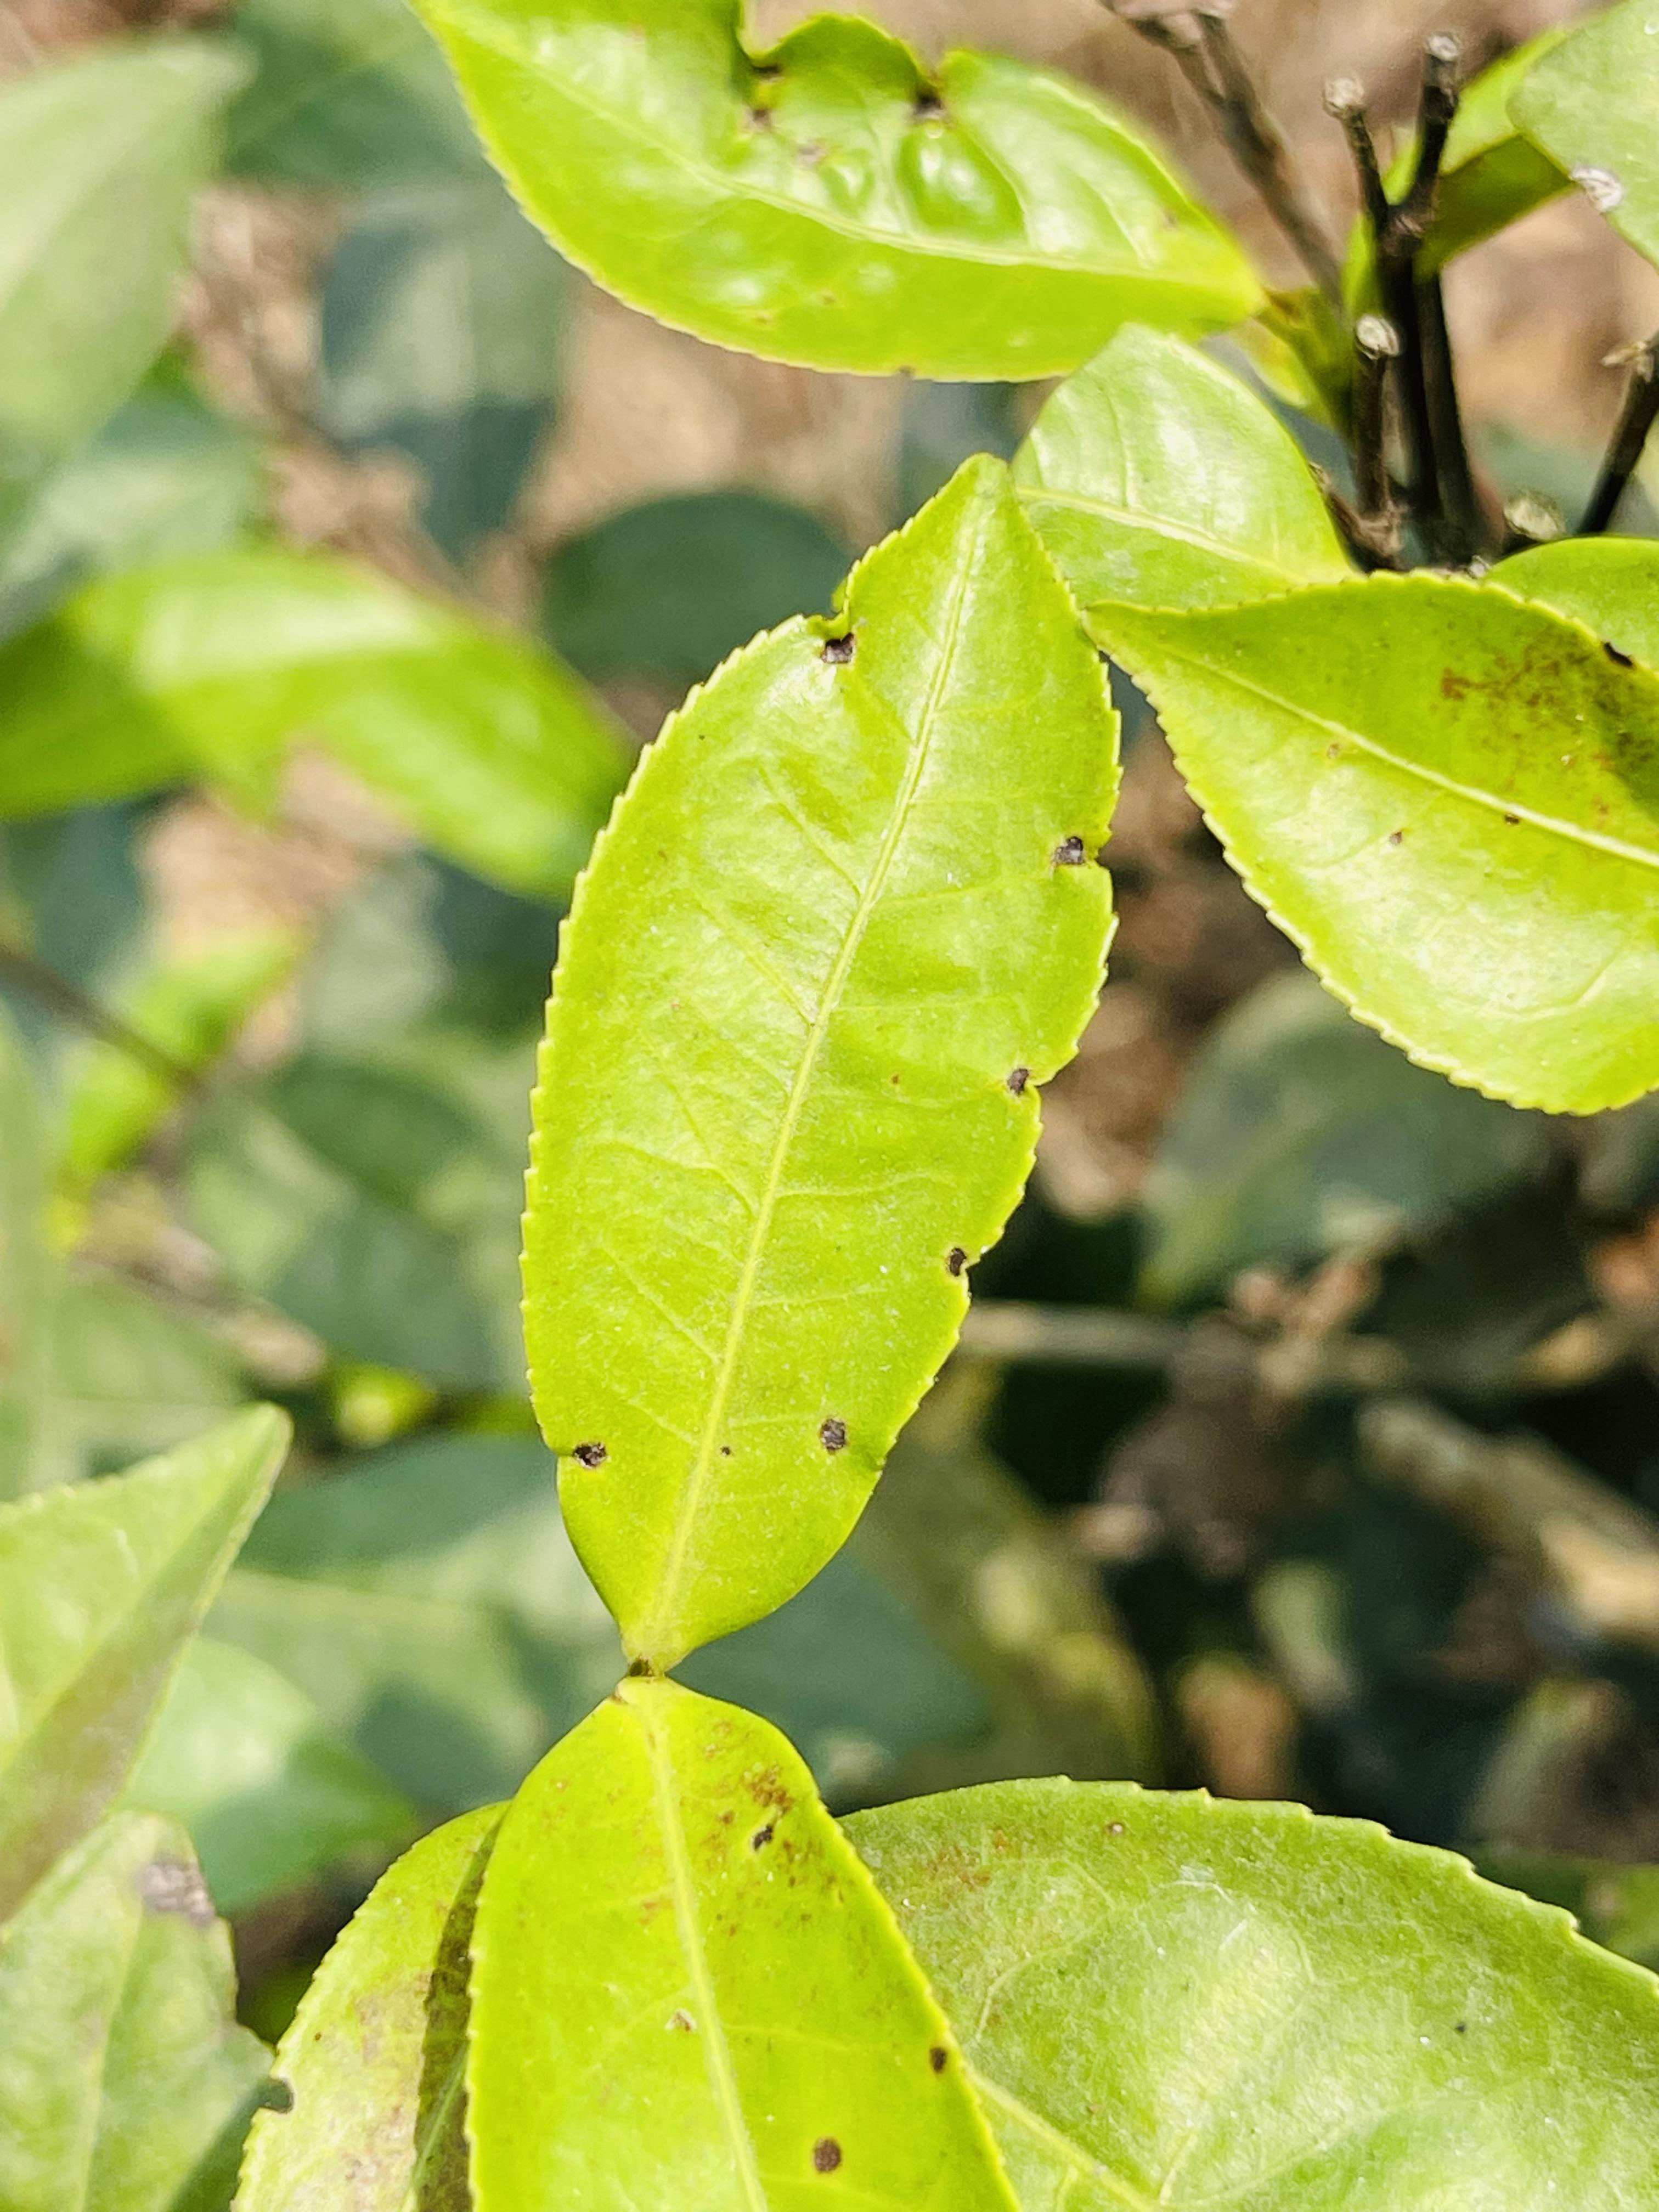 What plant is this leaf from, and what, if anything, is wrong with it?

tea, helopeltis
